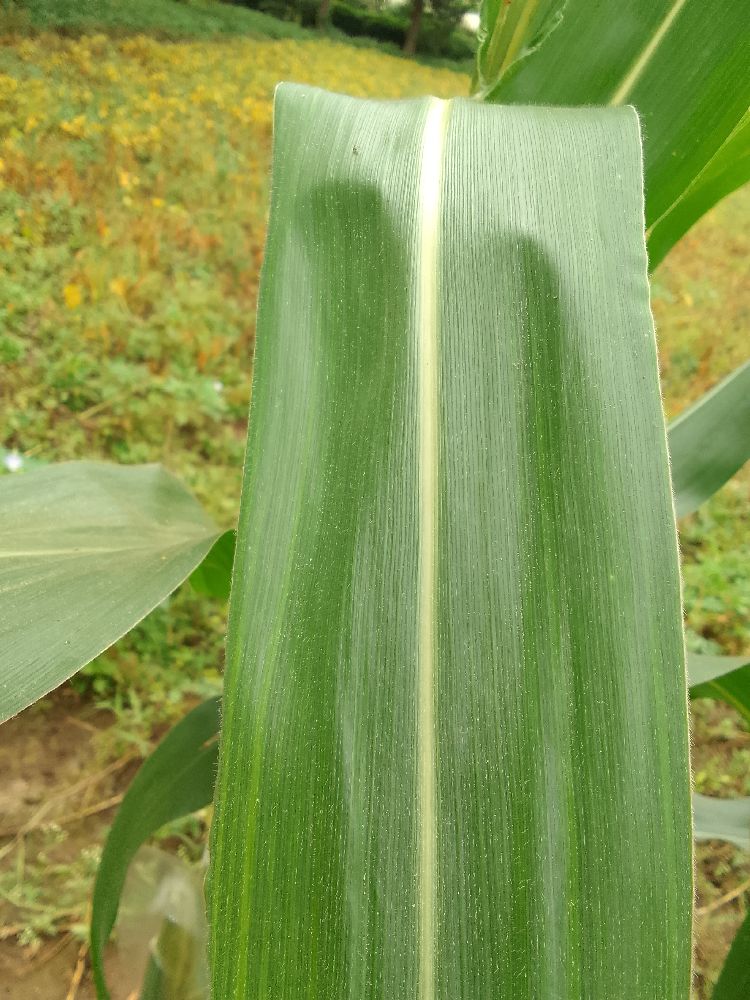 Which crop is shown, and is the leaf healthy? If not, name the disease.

maize, healthy
